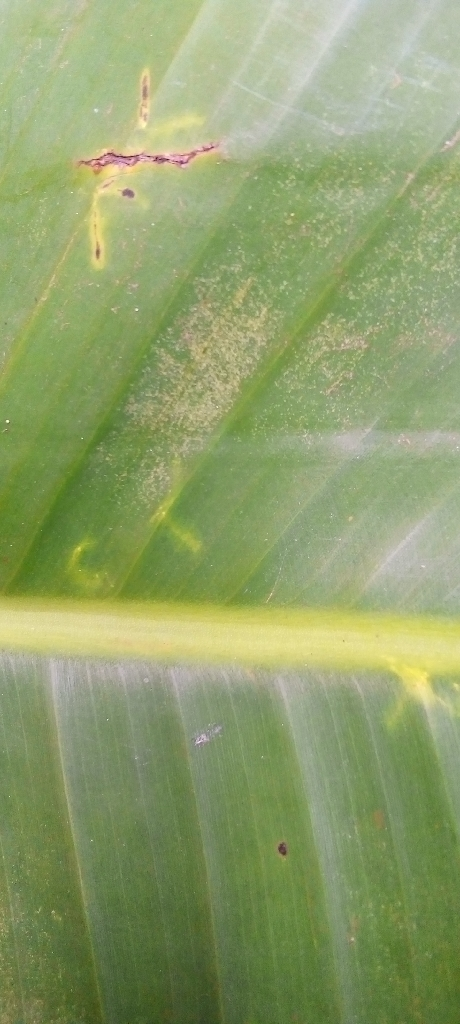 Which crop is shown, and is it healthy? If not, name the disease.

banana, healthy
